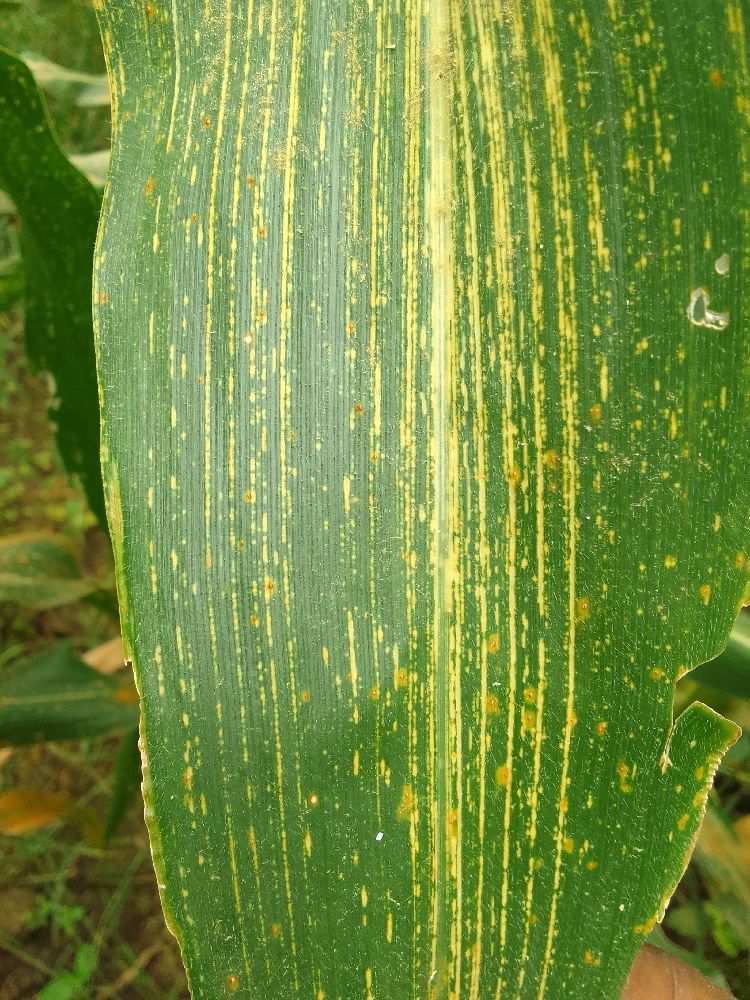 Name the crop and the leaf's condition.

maize, maize streak virus
